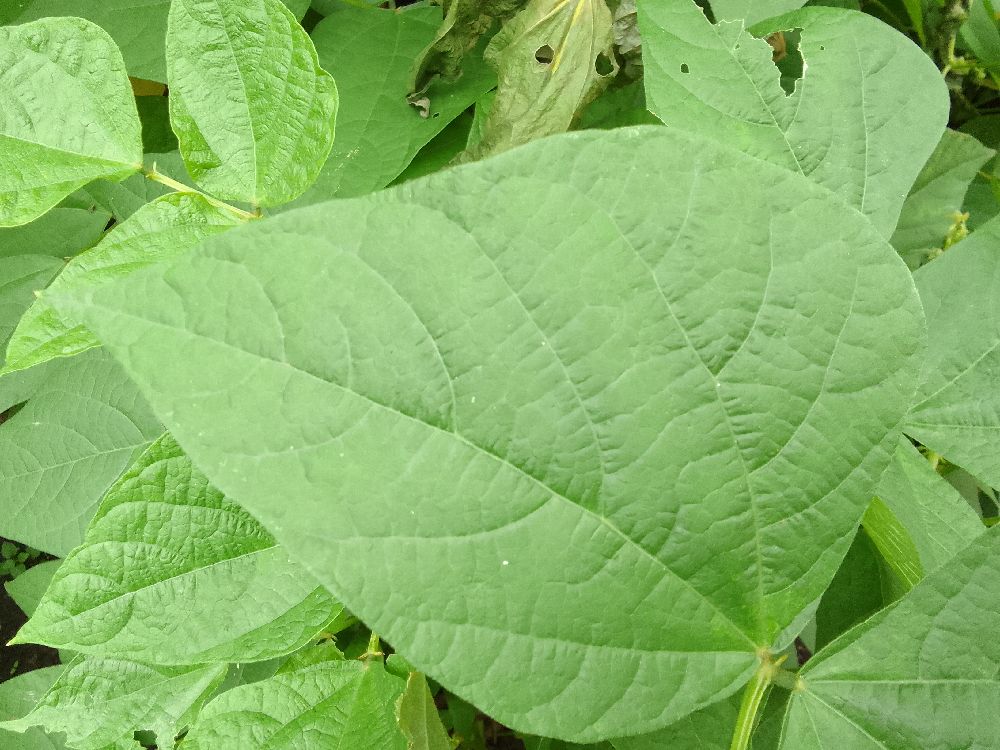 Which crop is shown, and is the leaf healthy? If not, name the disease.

common bean, healthy
